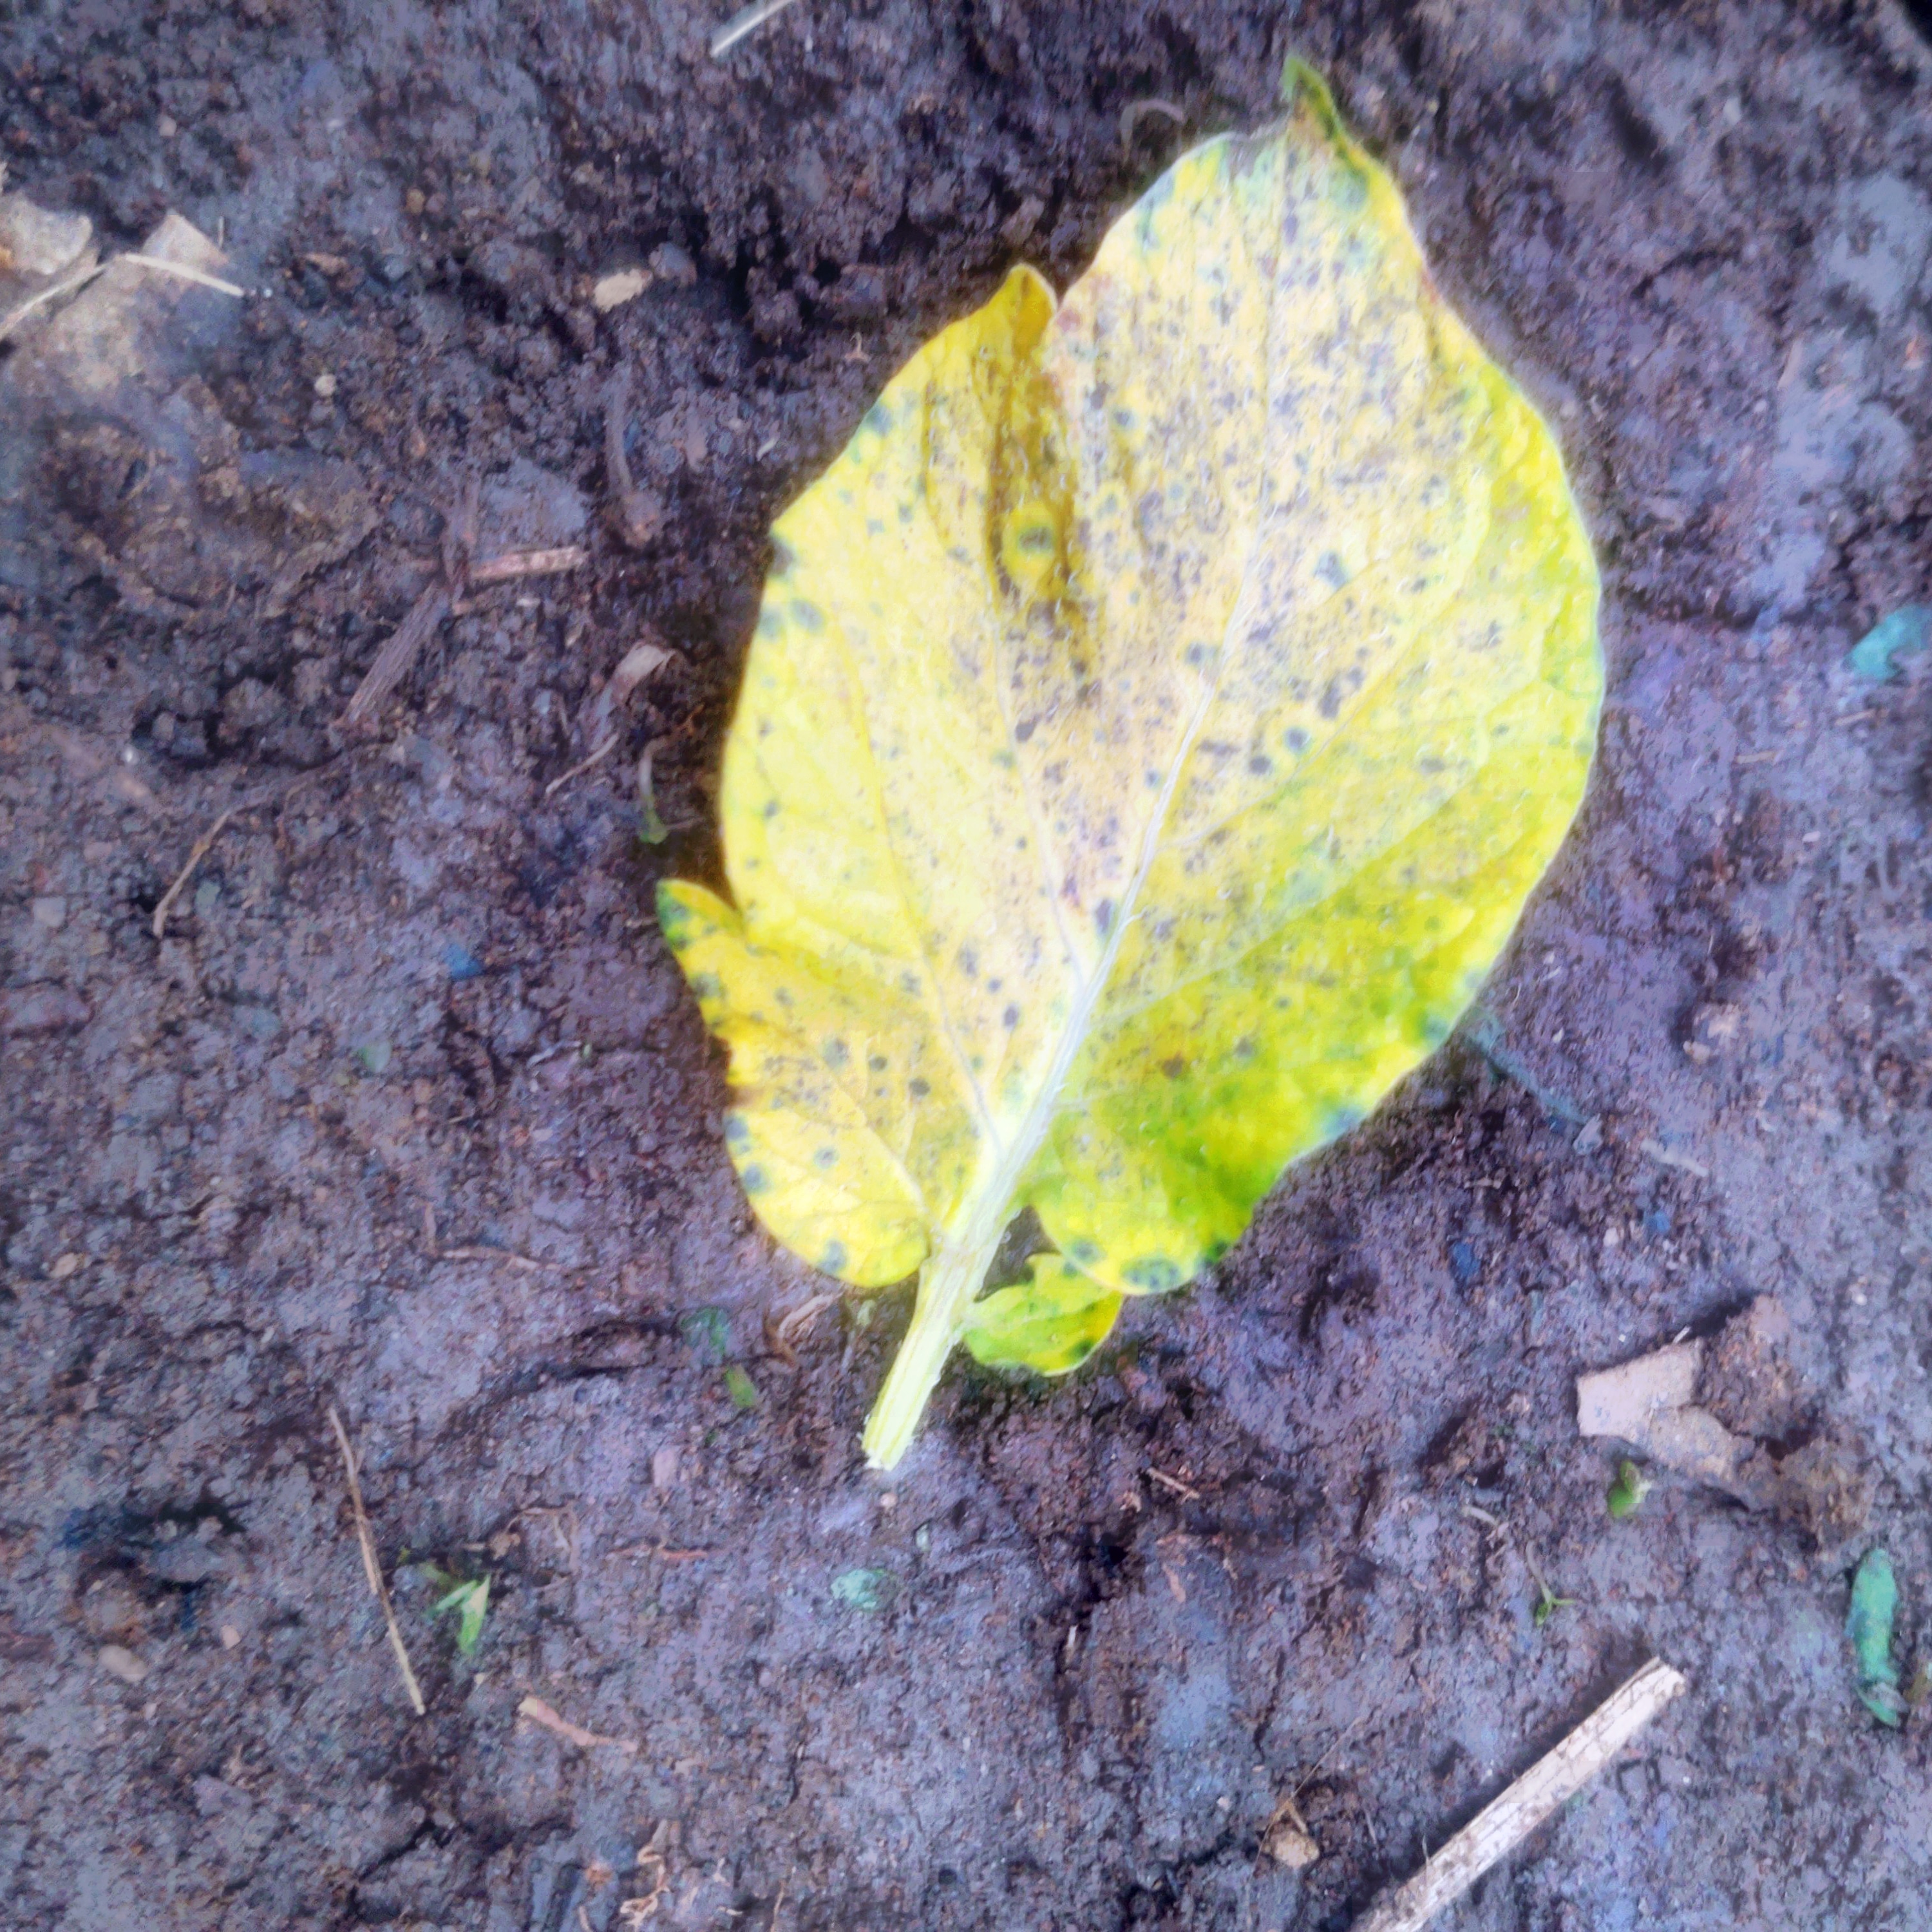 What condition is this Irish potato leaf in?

late blight
